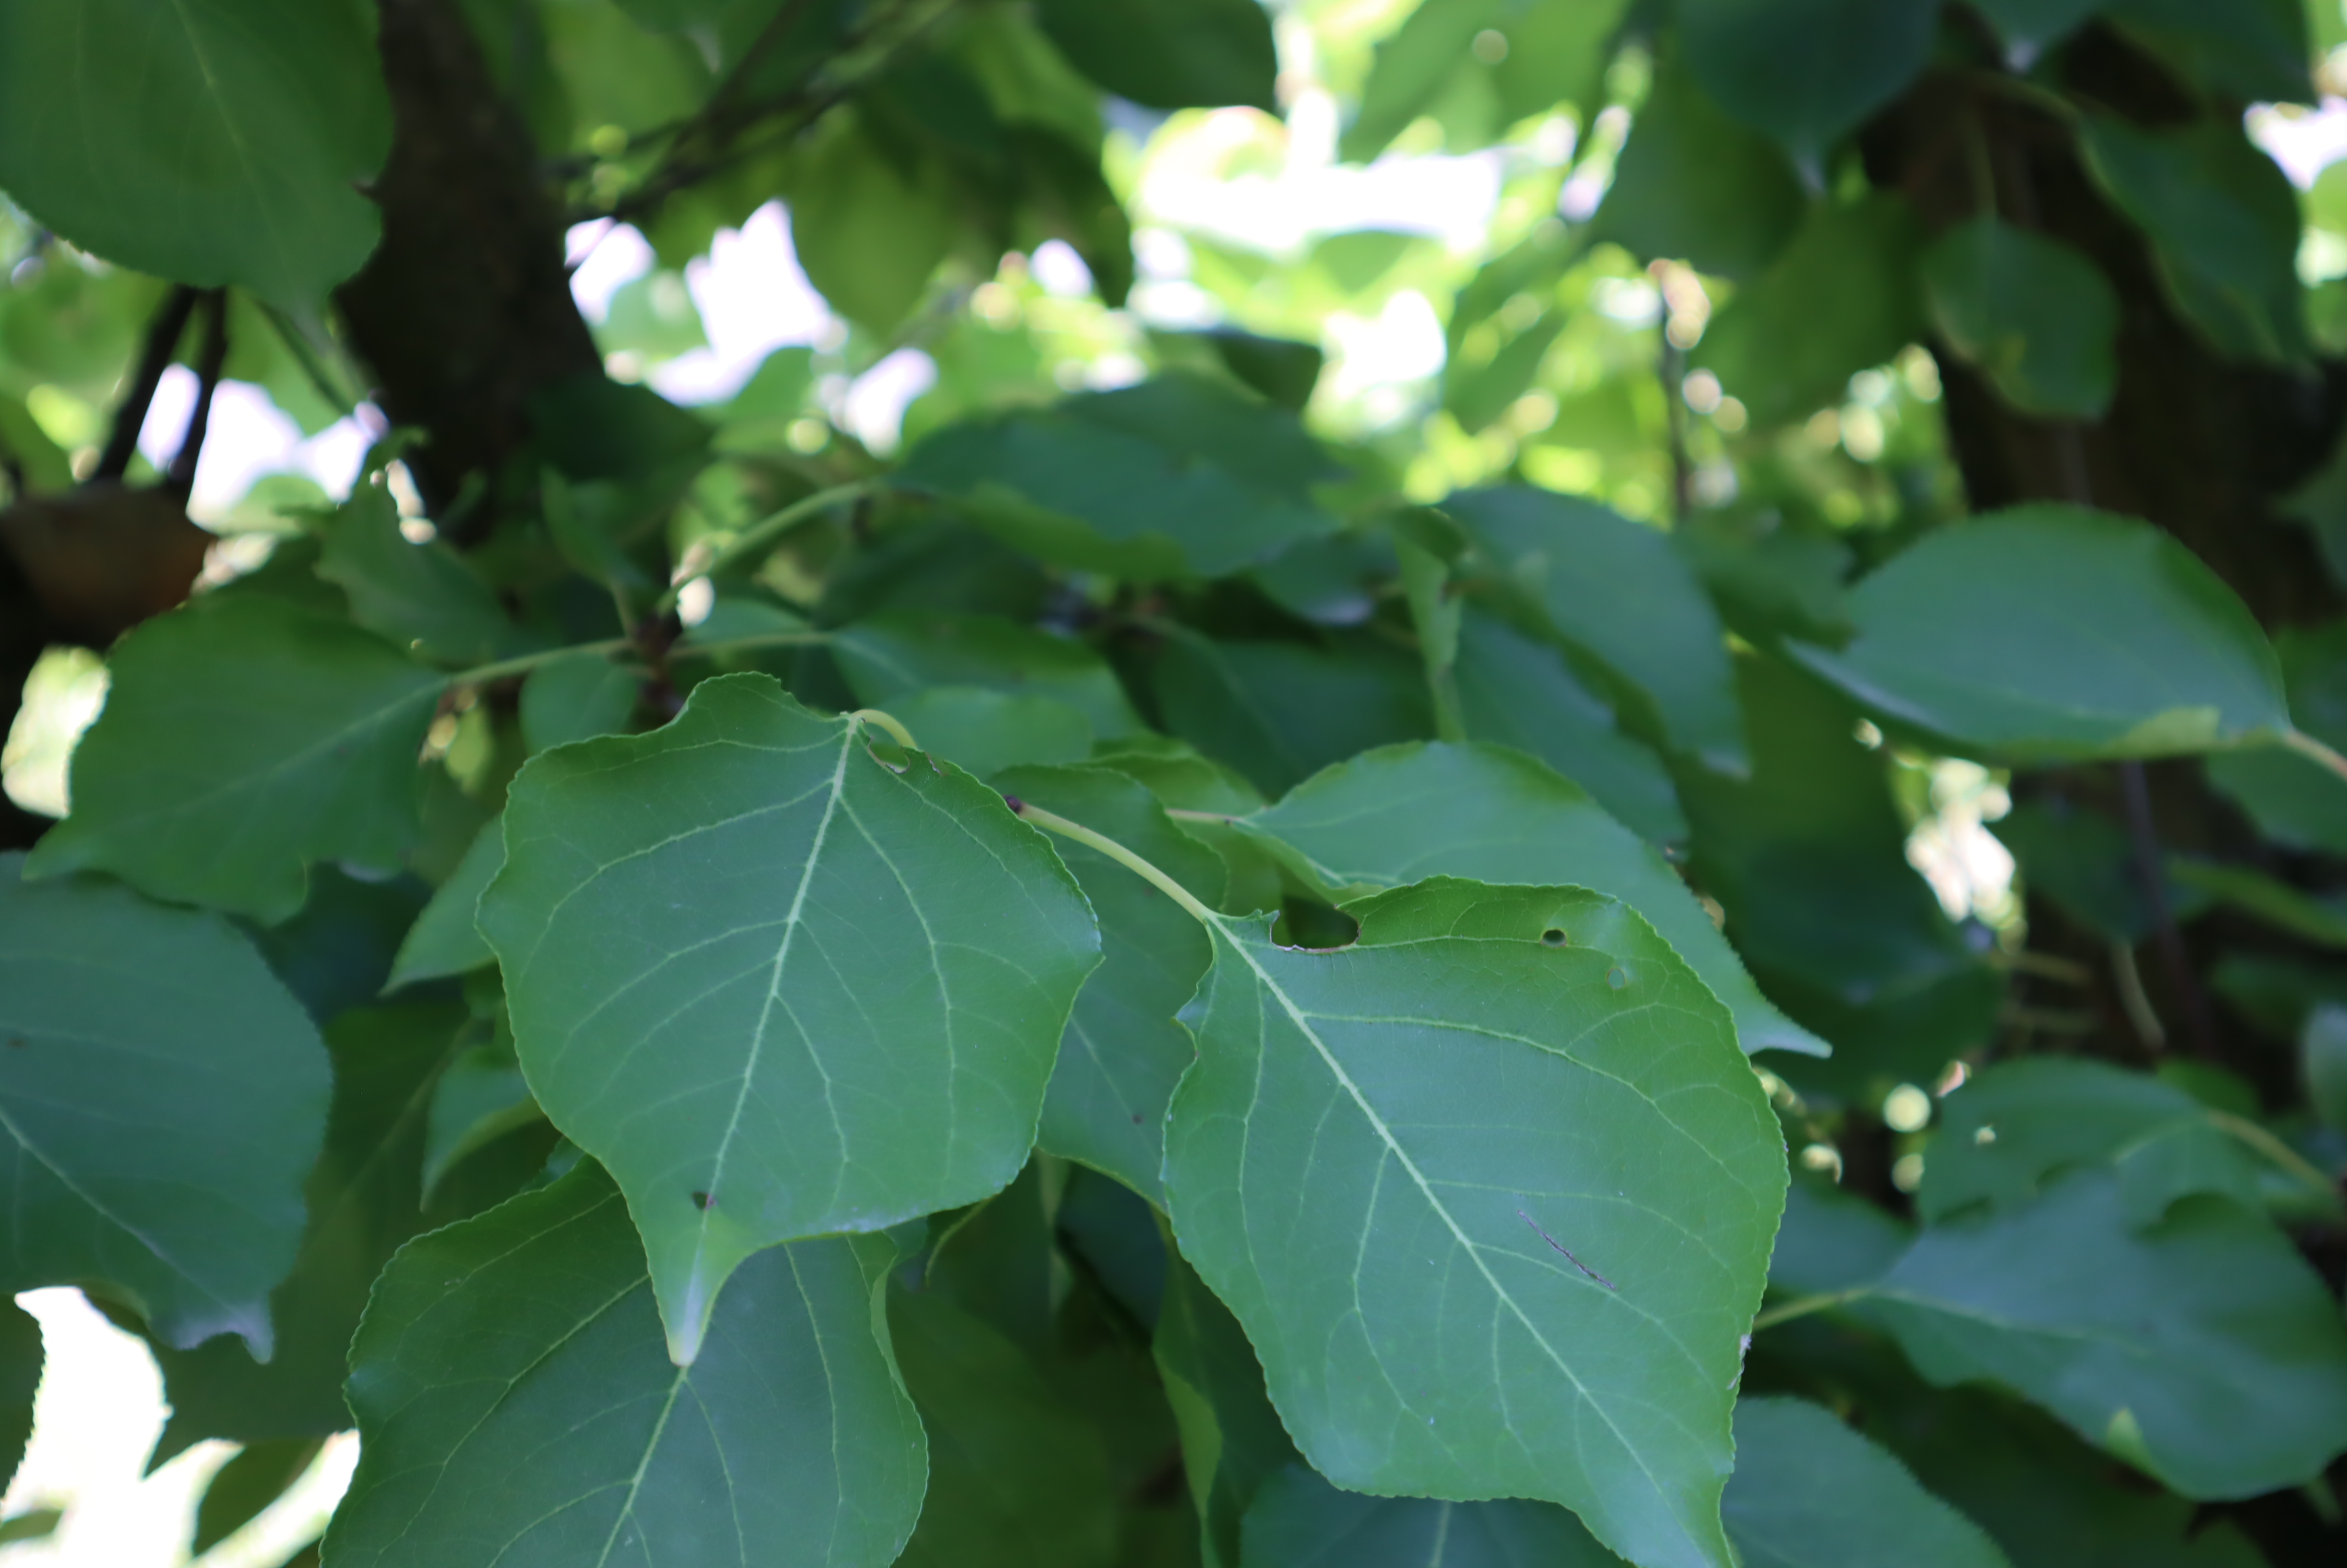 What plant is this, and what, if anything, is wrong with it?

apricot, mechanical damage, shot hole disease
